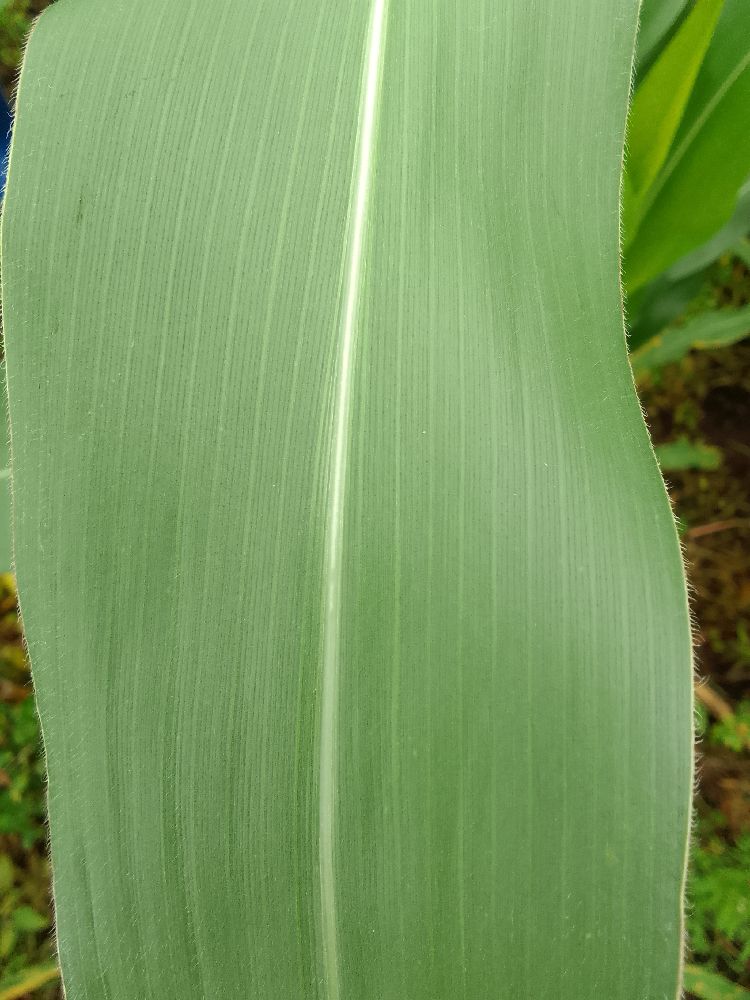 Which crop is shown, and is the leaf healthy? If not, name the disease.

maize, healthy
